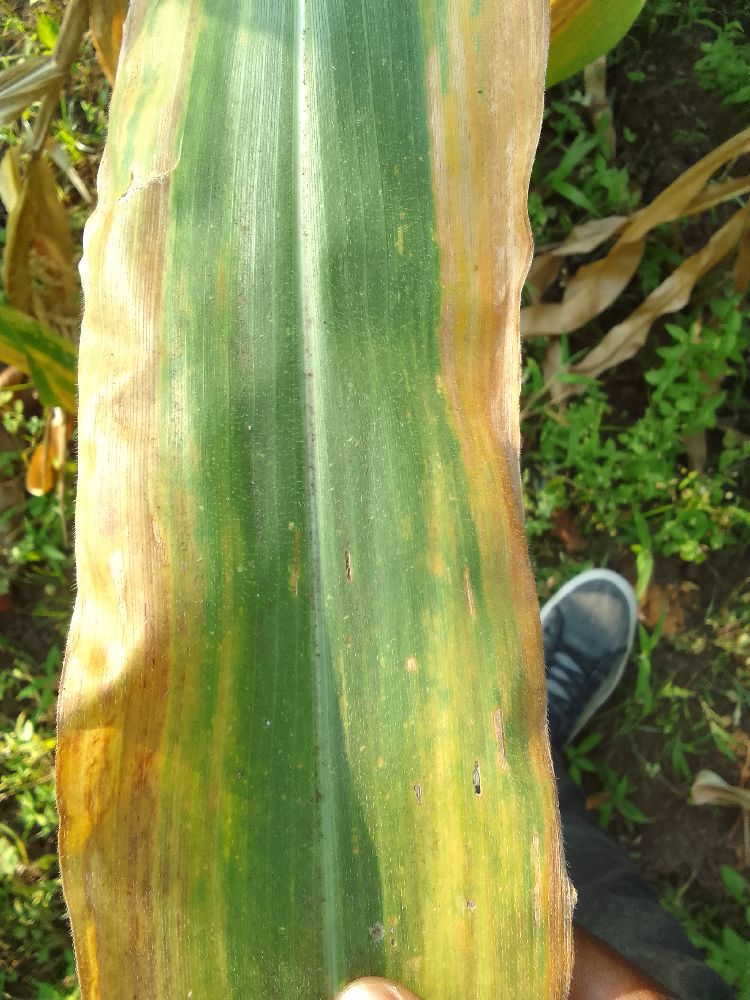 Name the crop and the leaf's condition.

maize, maize lethal necrosis
